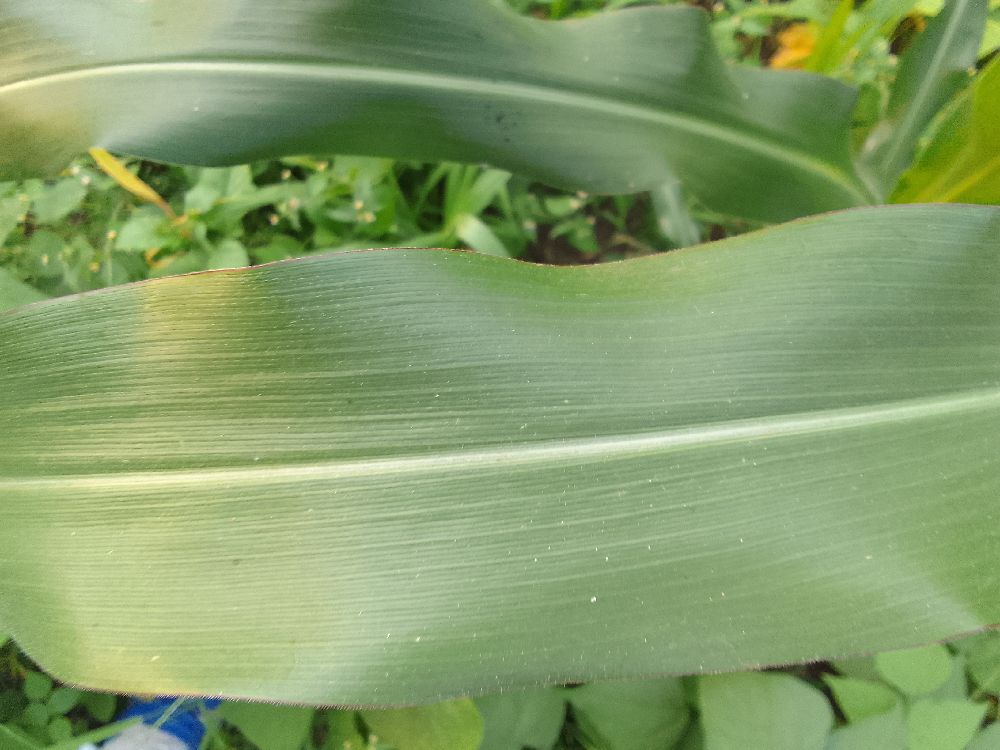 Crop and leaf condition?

maize, healthy
